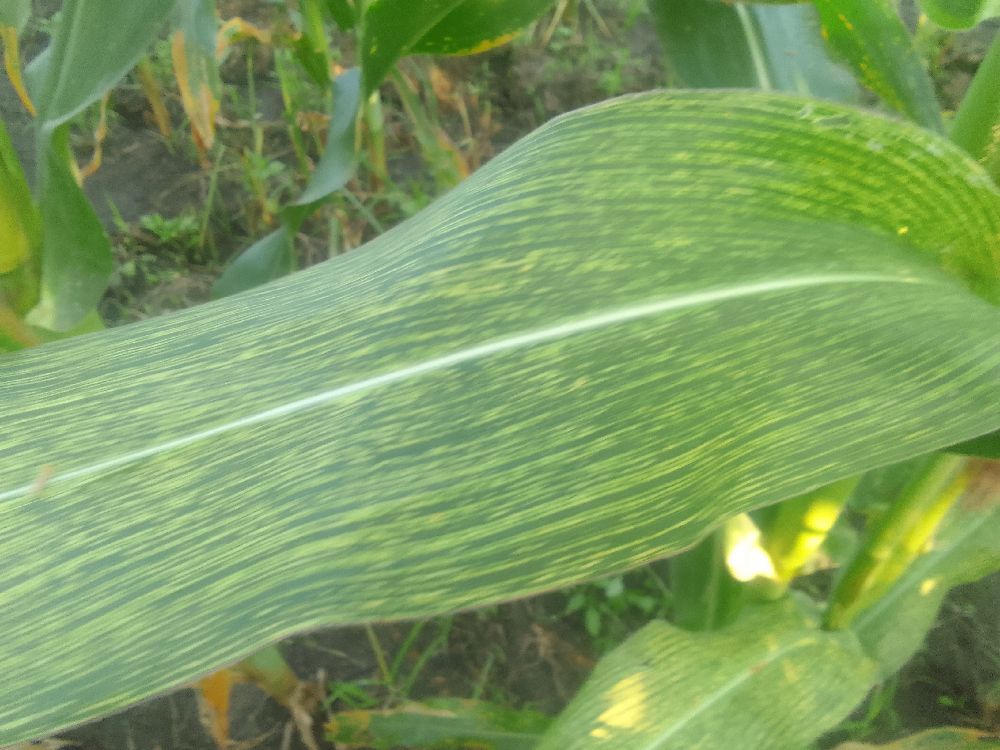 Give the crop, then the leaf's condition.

maize, maize streak virus
